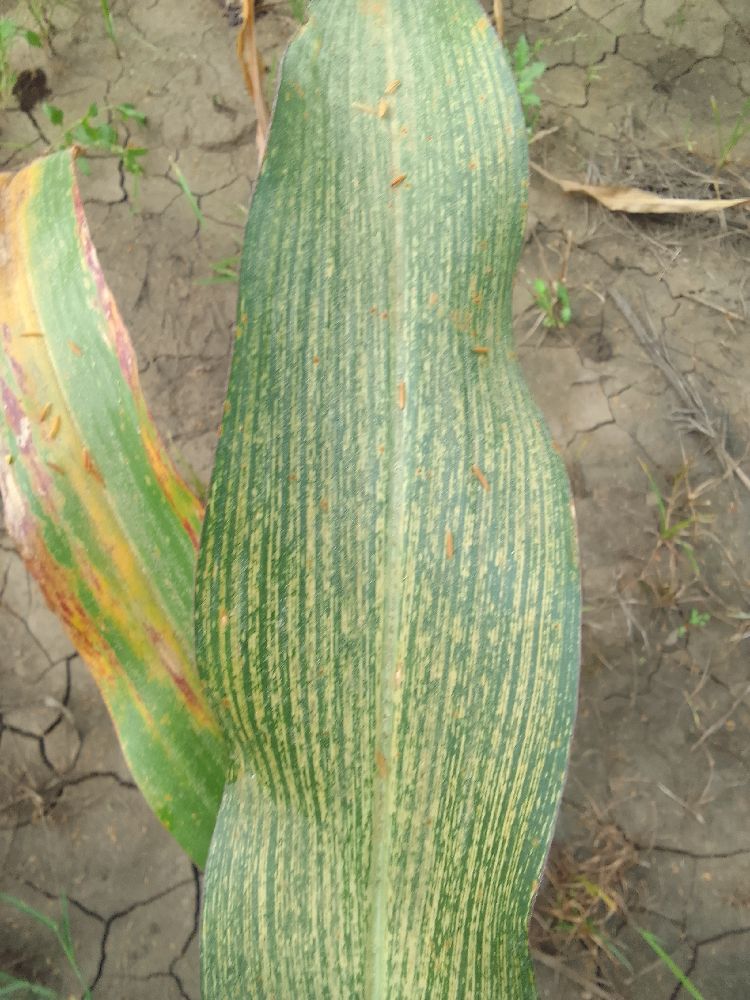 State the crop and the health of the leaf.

maize, maize streak virus
